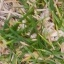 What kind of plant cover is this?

grass
